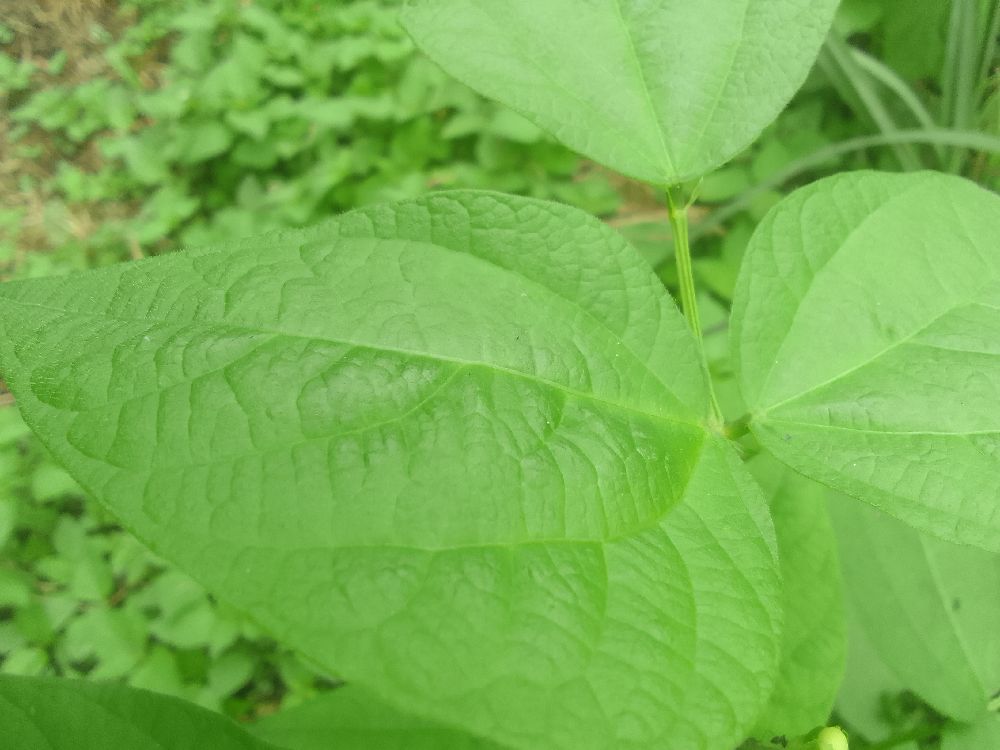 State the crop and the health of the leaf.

common bean, healthy
